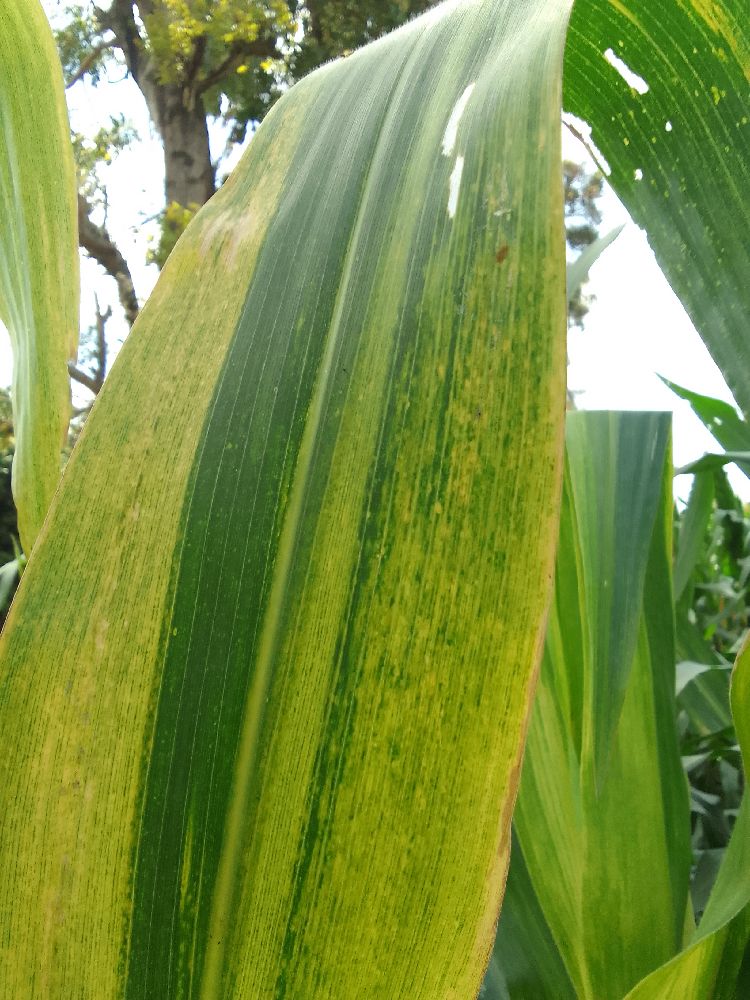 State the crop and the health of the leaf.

maize, maize lethal necrosis
